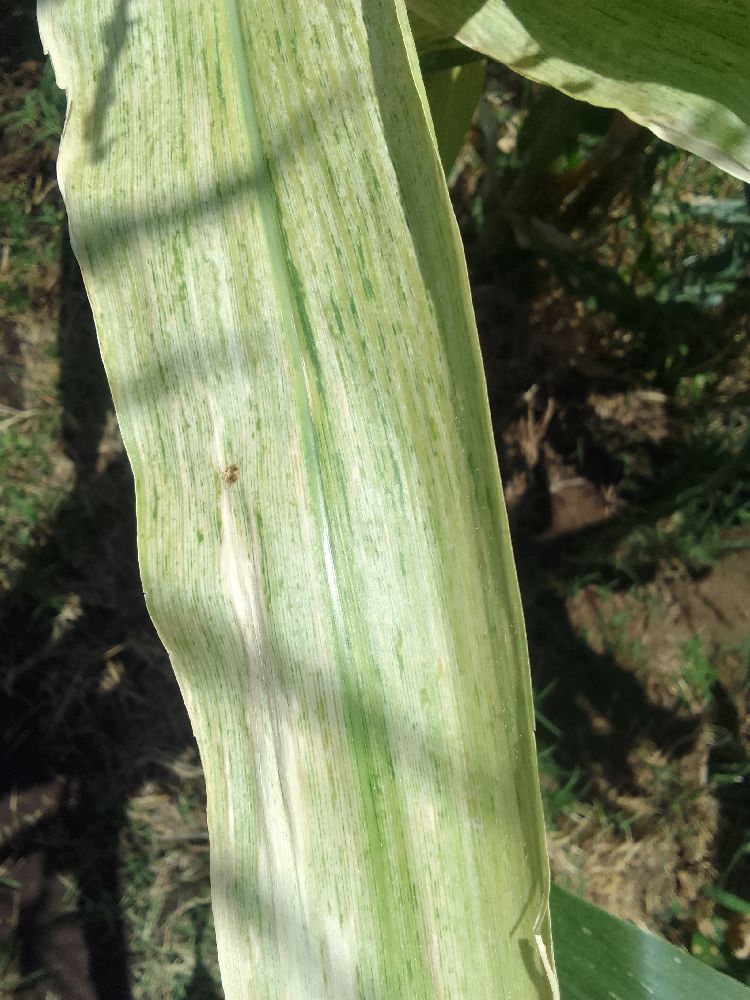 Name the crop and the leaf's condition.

maize, maize lethal necrosis
